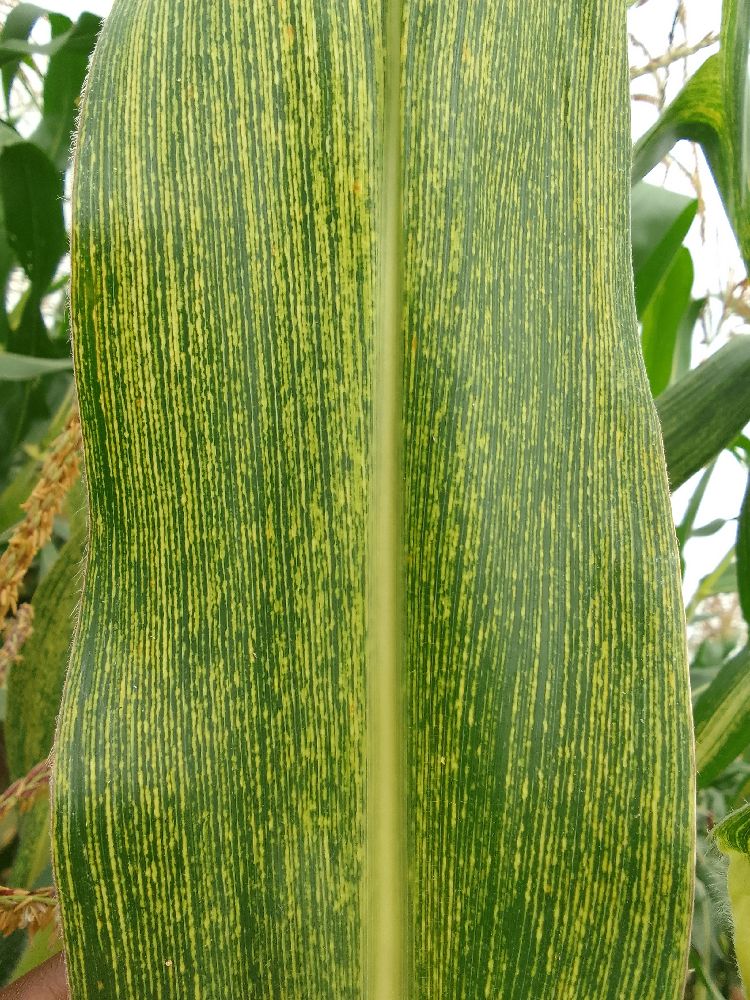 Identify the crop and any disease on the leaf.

maize, maize streak virus
